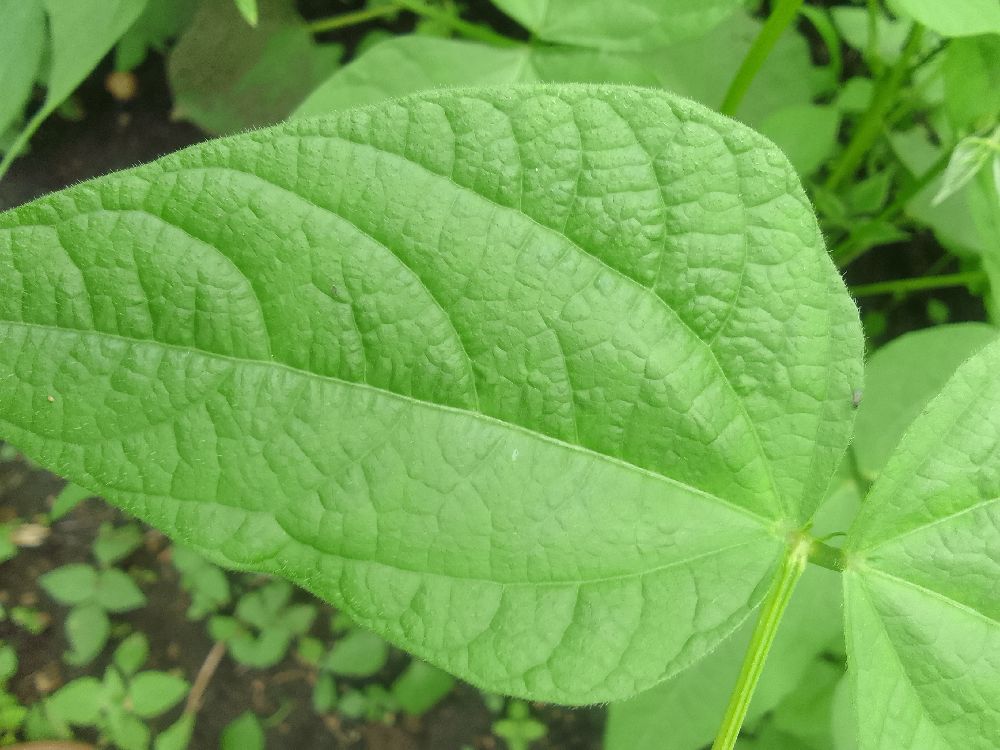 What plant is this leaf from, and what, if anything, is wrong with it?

common bean, healthy
